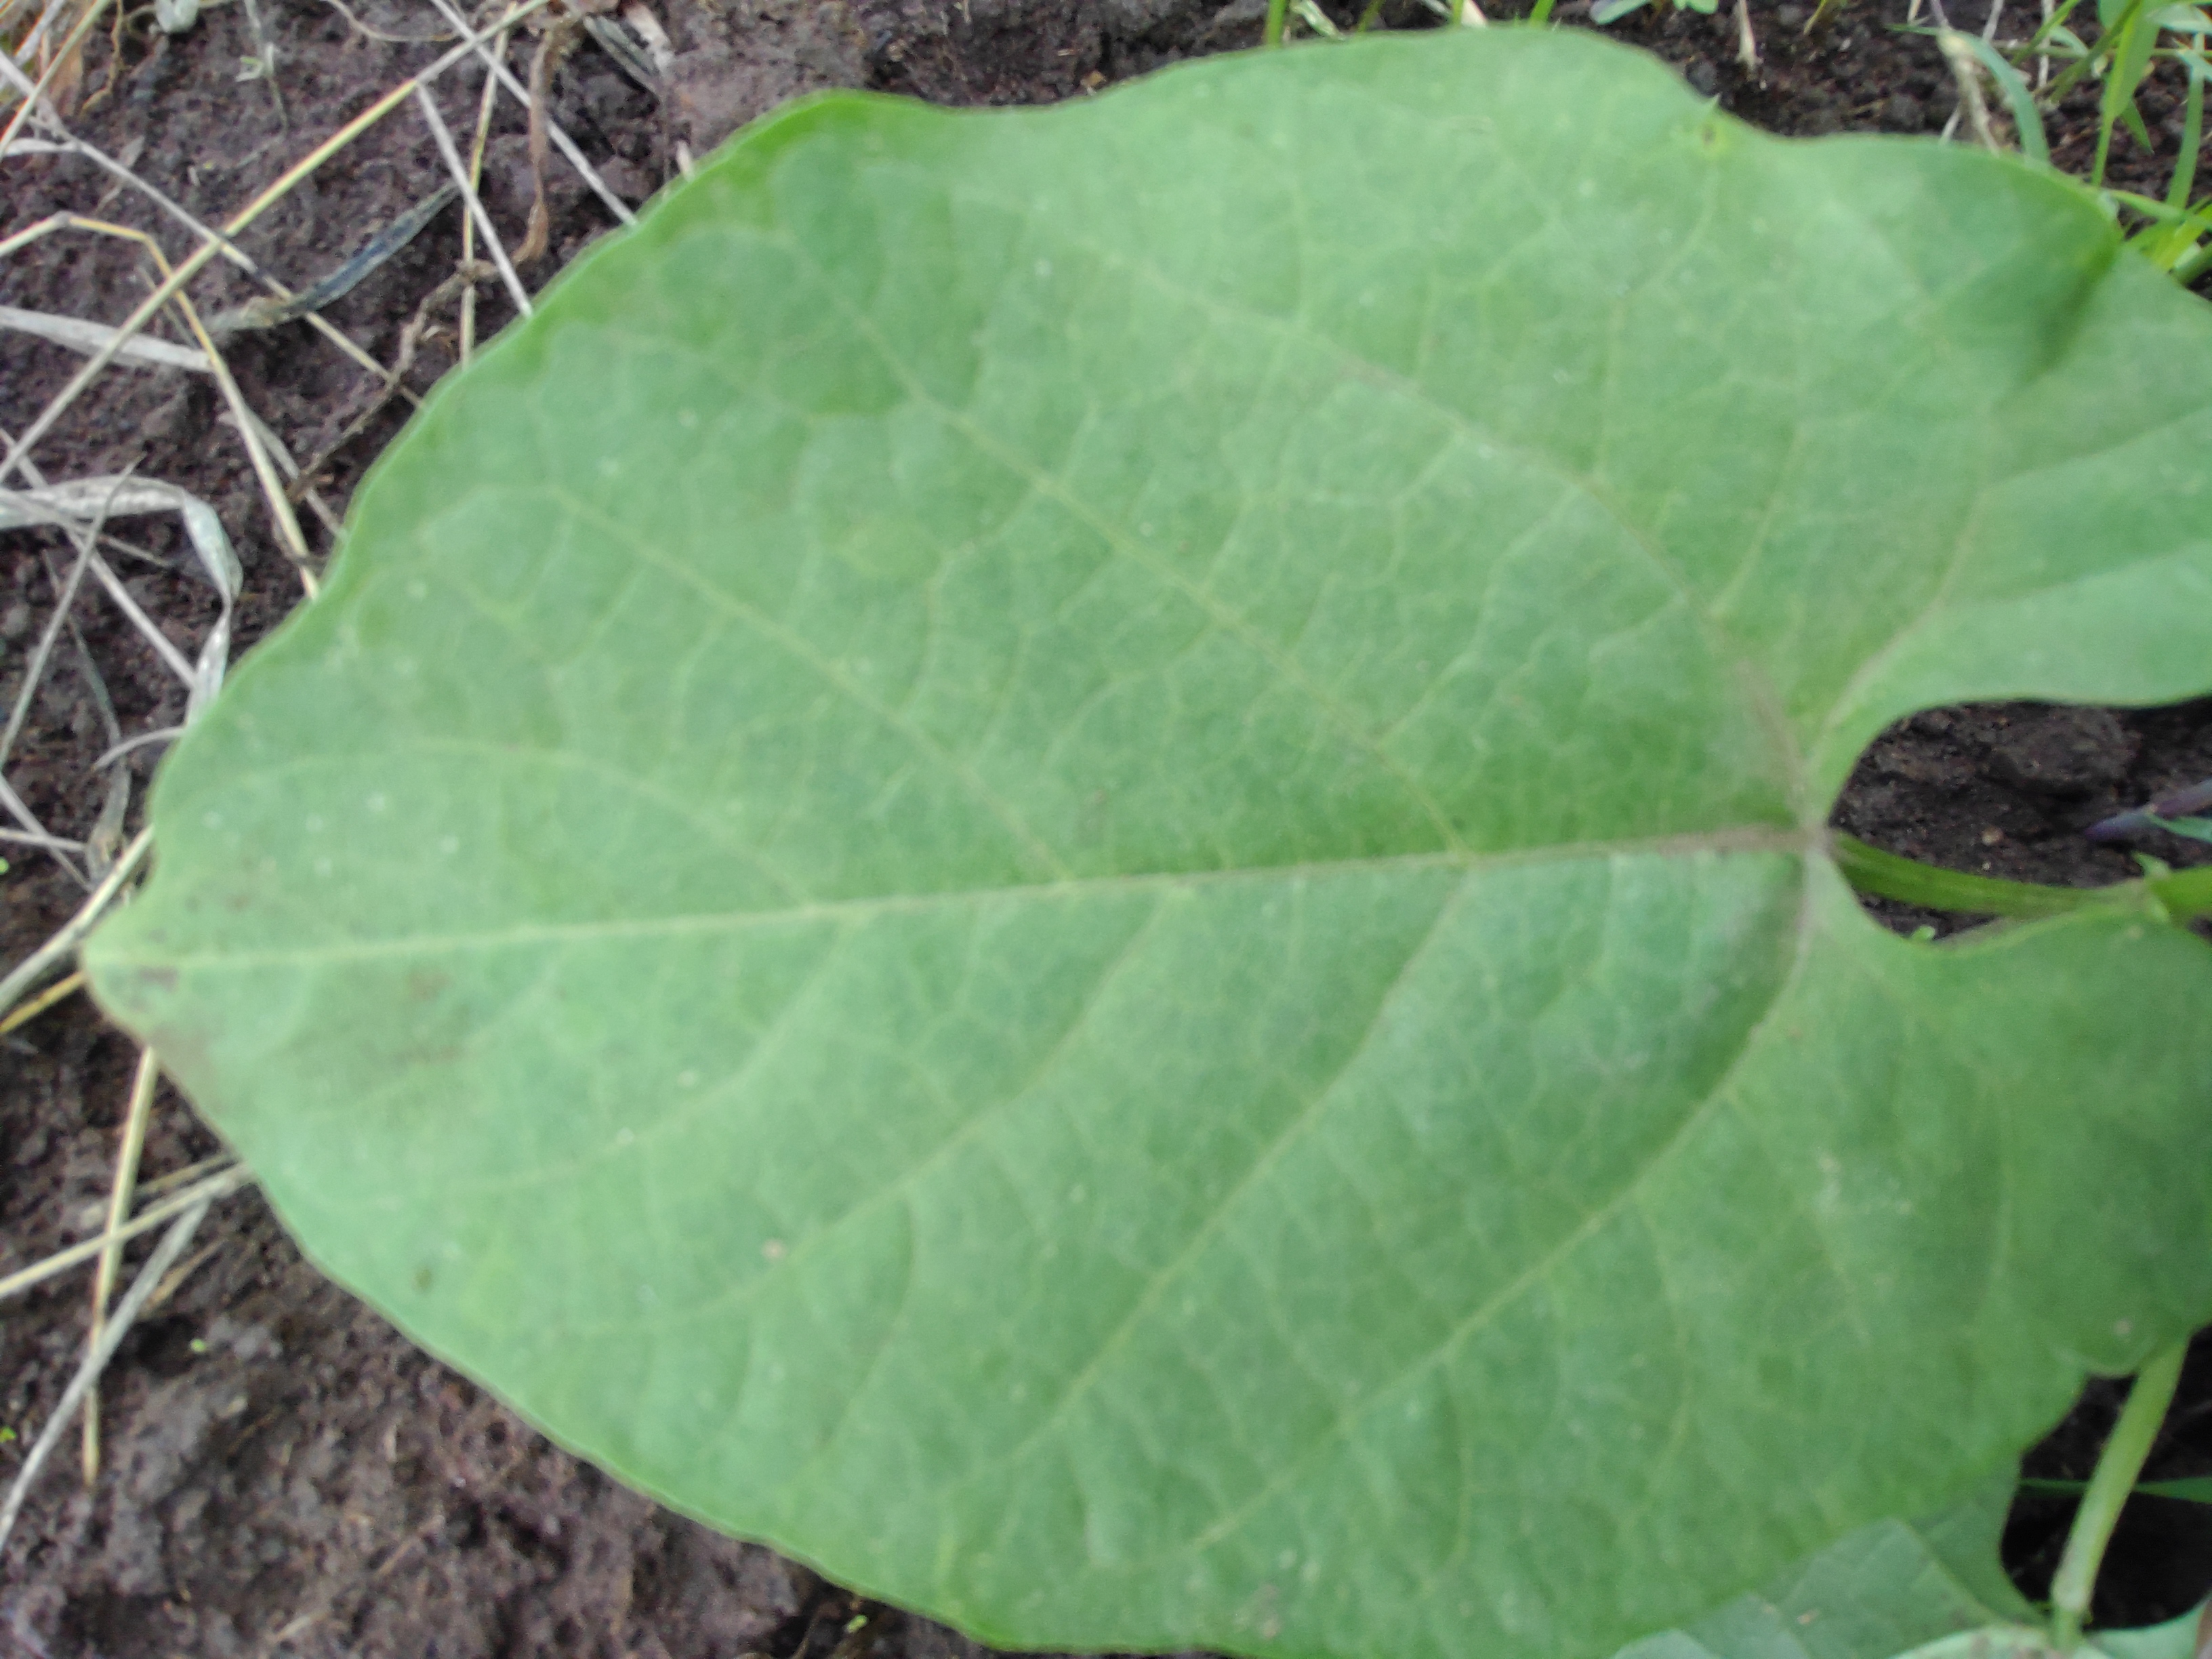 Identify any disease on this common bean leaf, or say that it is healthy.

healthy
